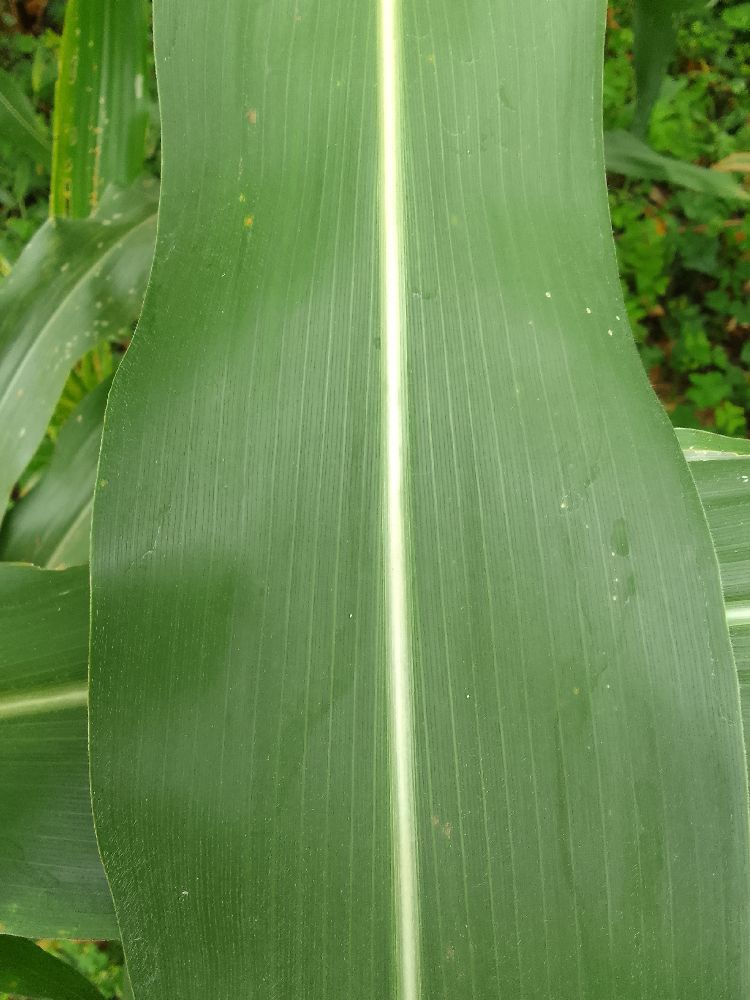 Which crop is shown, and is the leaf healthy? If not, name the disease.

maize, healthy
